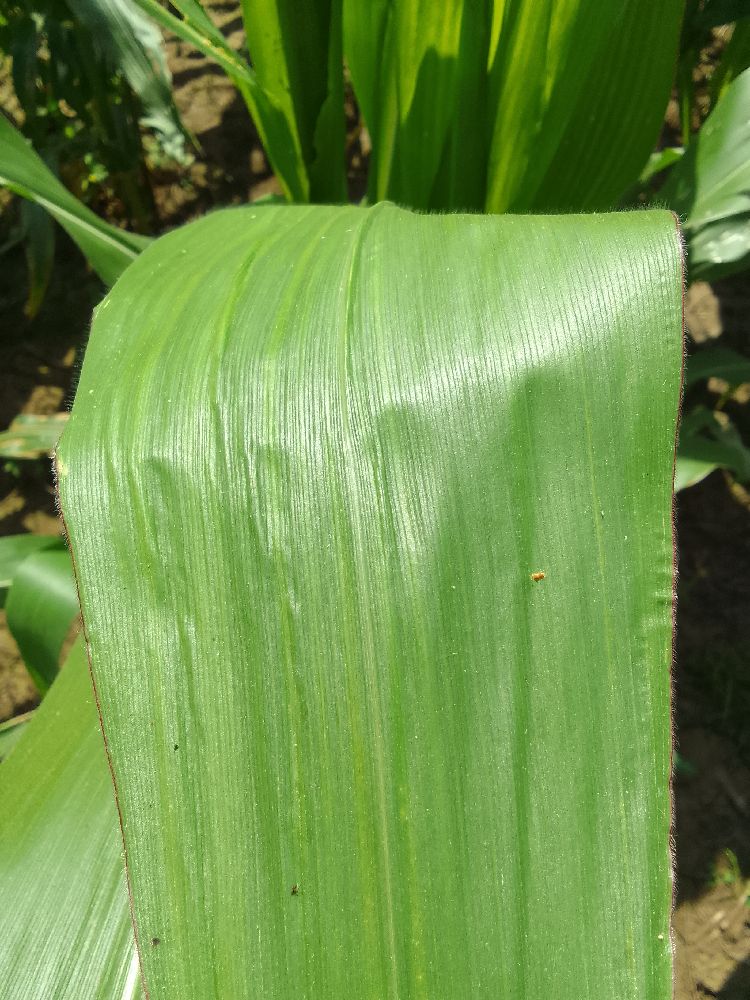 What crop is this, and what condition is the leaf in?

maize, healthy
